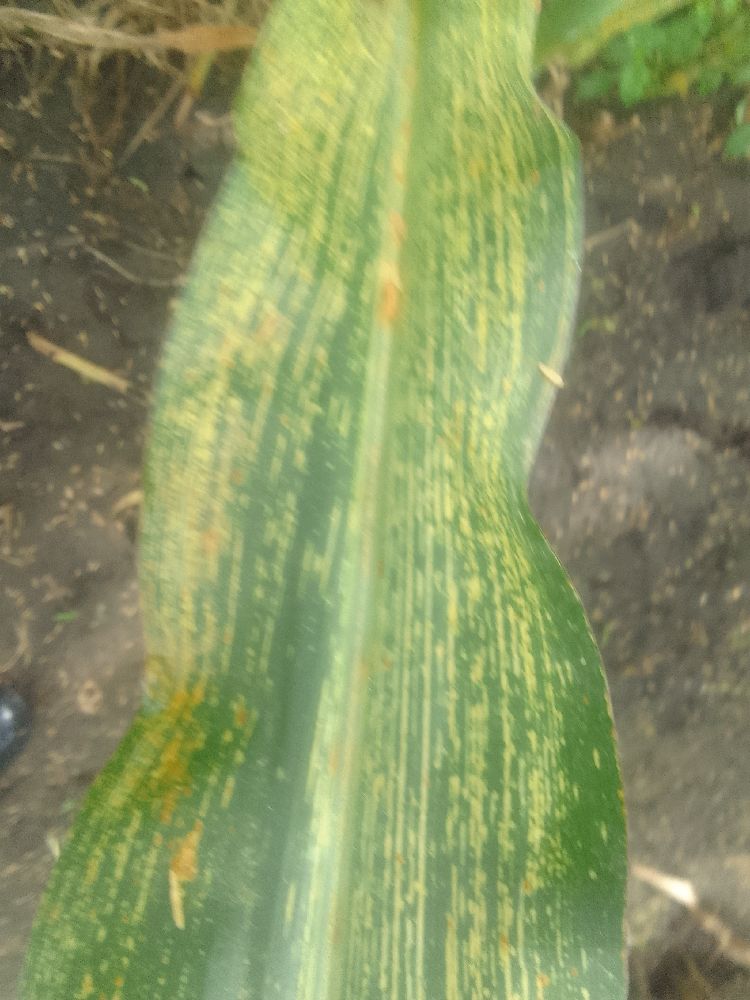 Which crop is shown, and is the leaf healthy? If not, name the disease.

maize, maize streak virus
